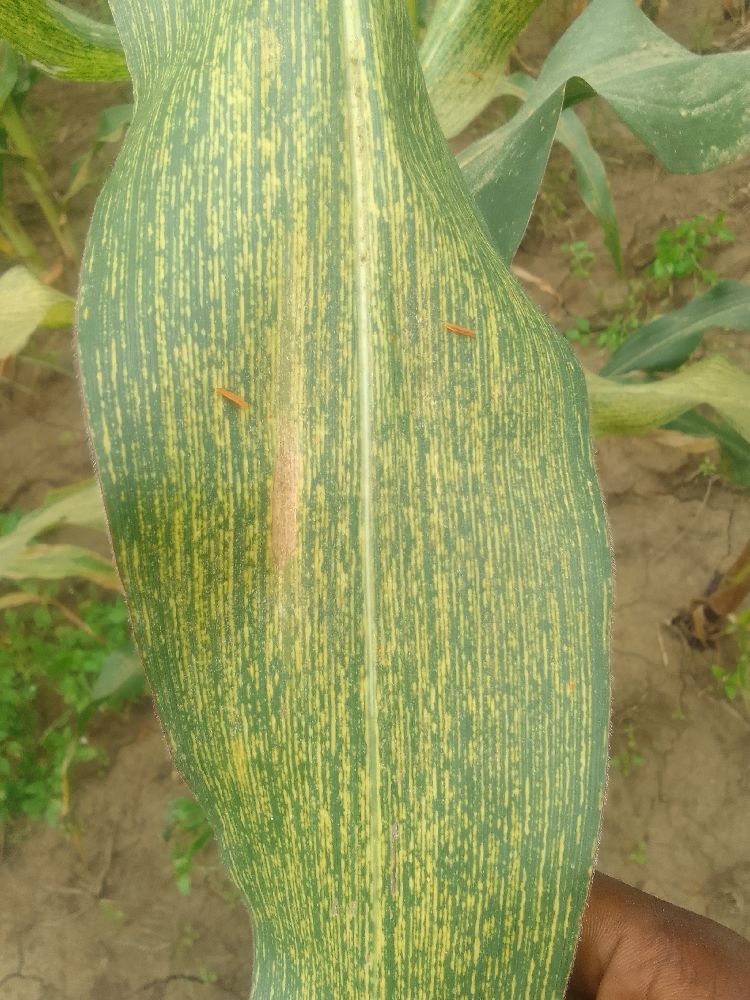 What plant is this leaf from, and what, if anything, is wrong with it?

maize, maize streak virus
